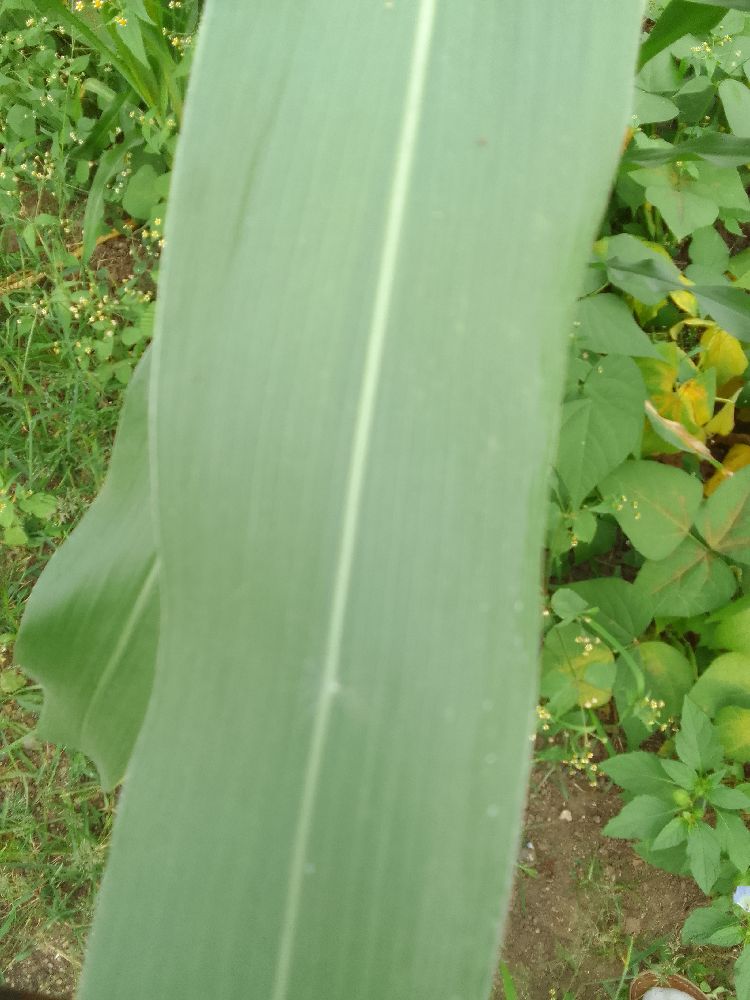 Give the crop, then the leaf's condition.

maize, healthy
